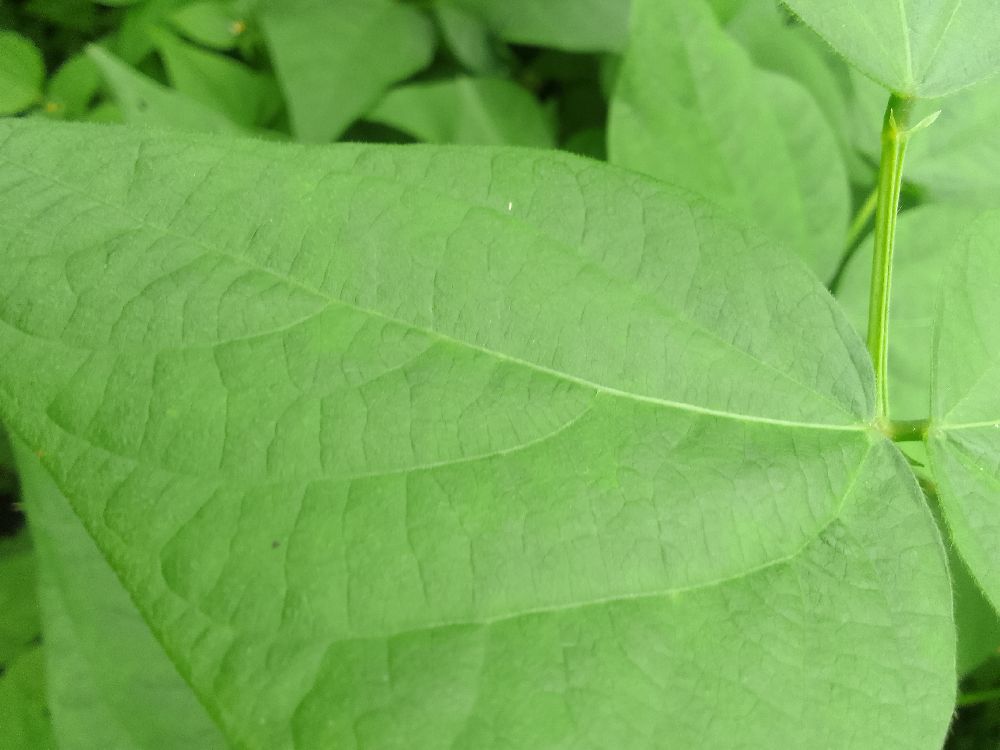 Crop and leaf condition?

common bean, healthy
